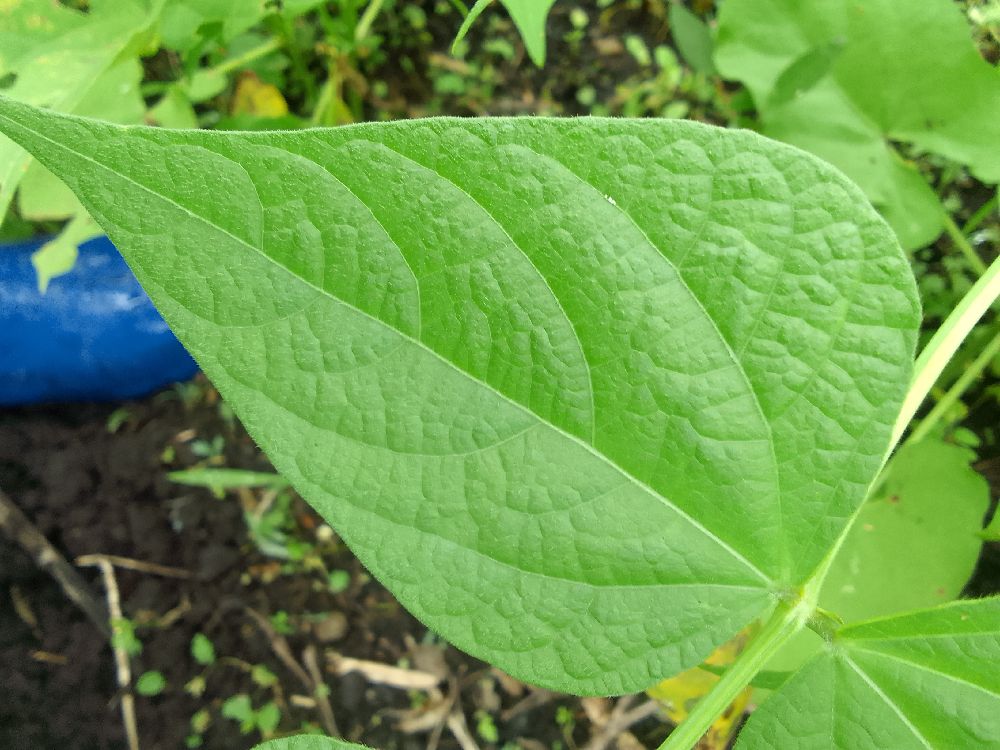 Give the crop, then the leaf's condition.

common bean, healthy
